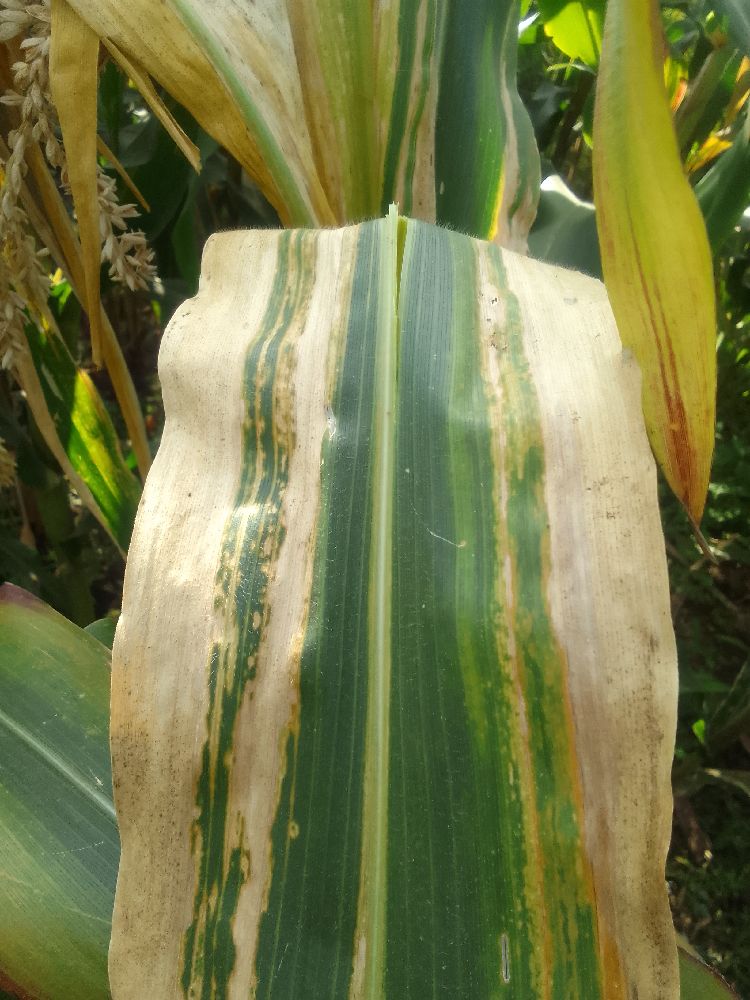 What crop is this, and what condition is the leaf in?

maize, maize lethal necrosis
